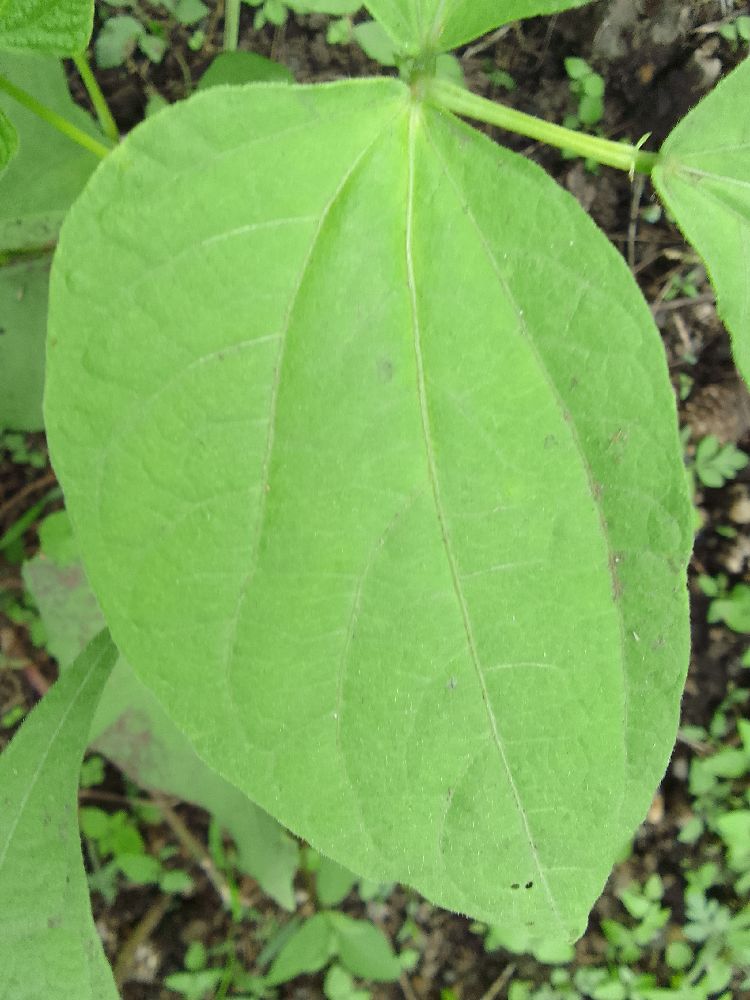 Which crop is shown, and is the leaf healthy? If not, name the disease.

common bean, healthy
